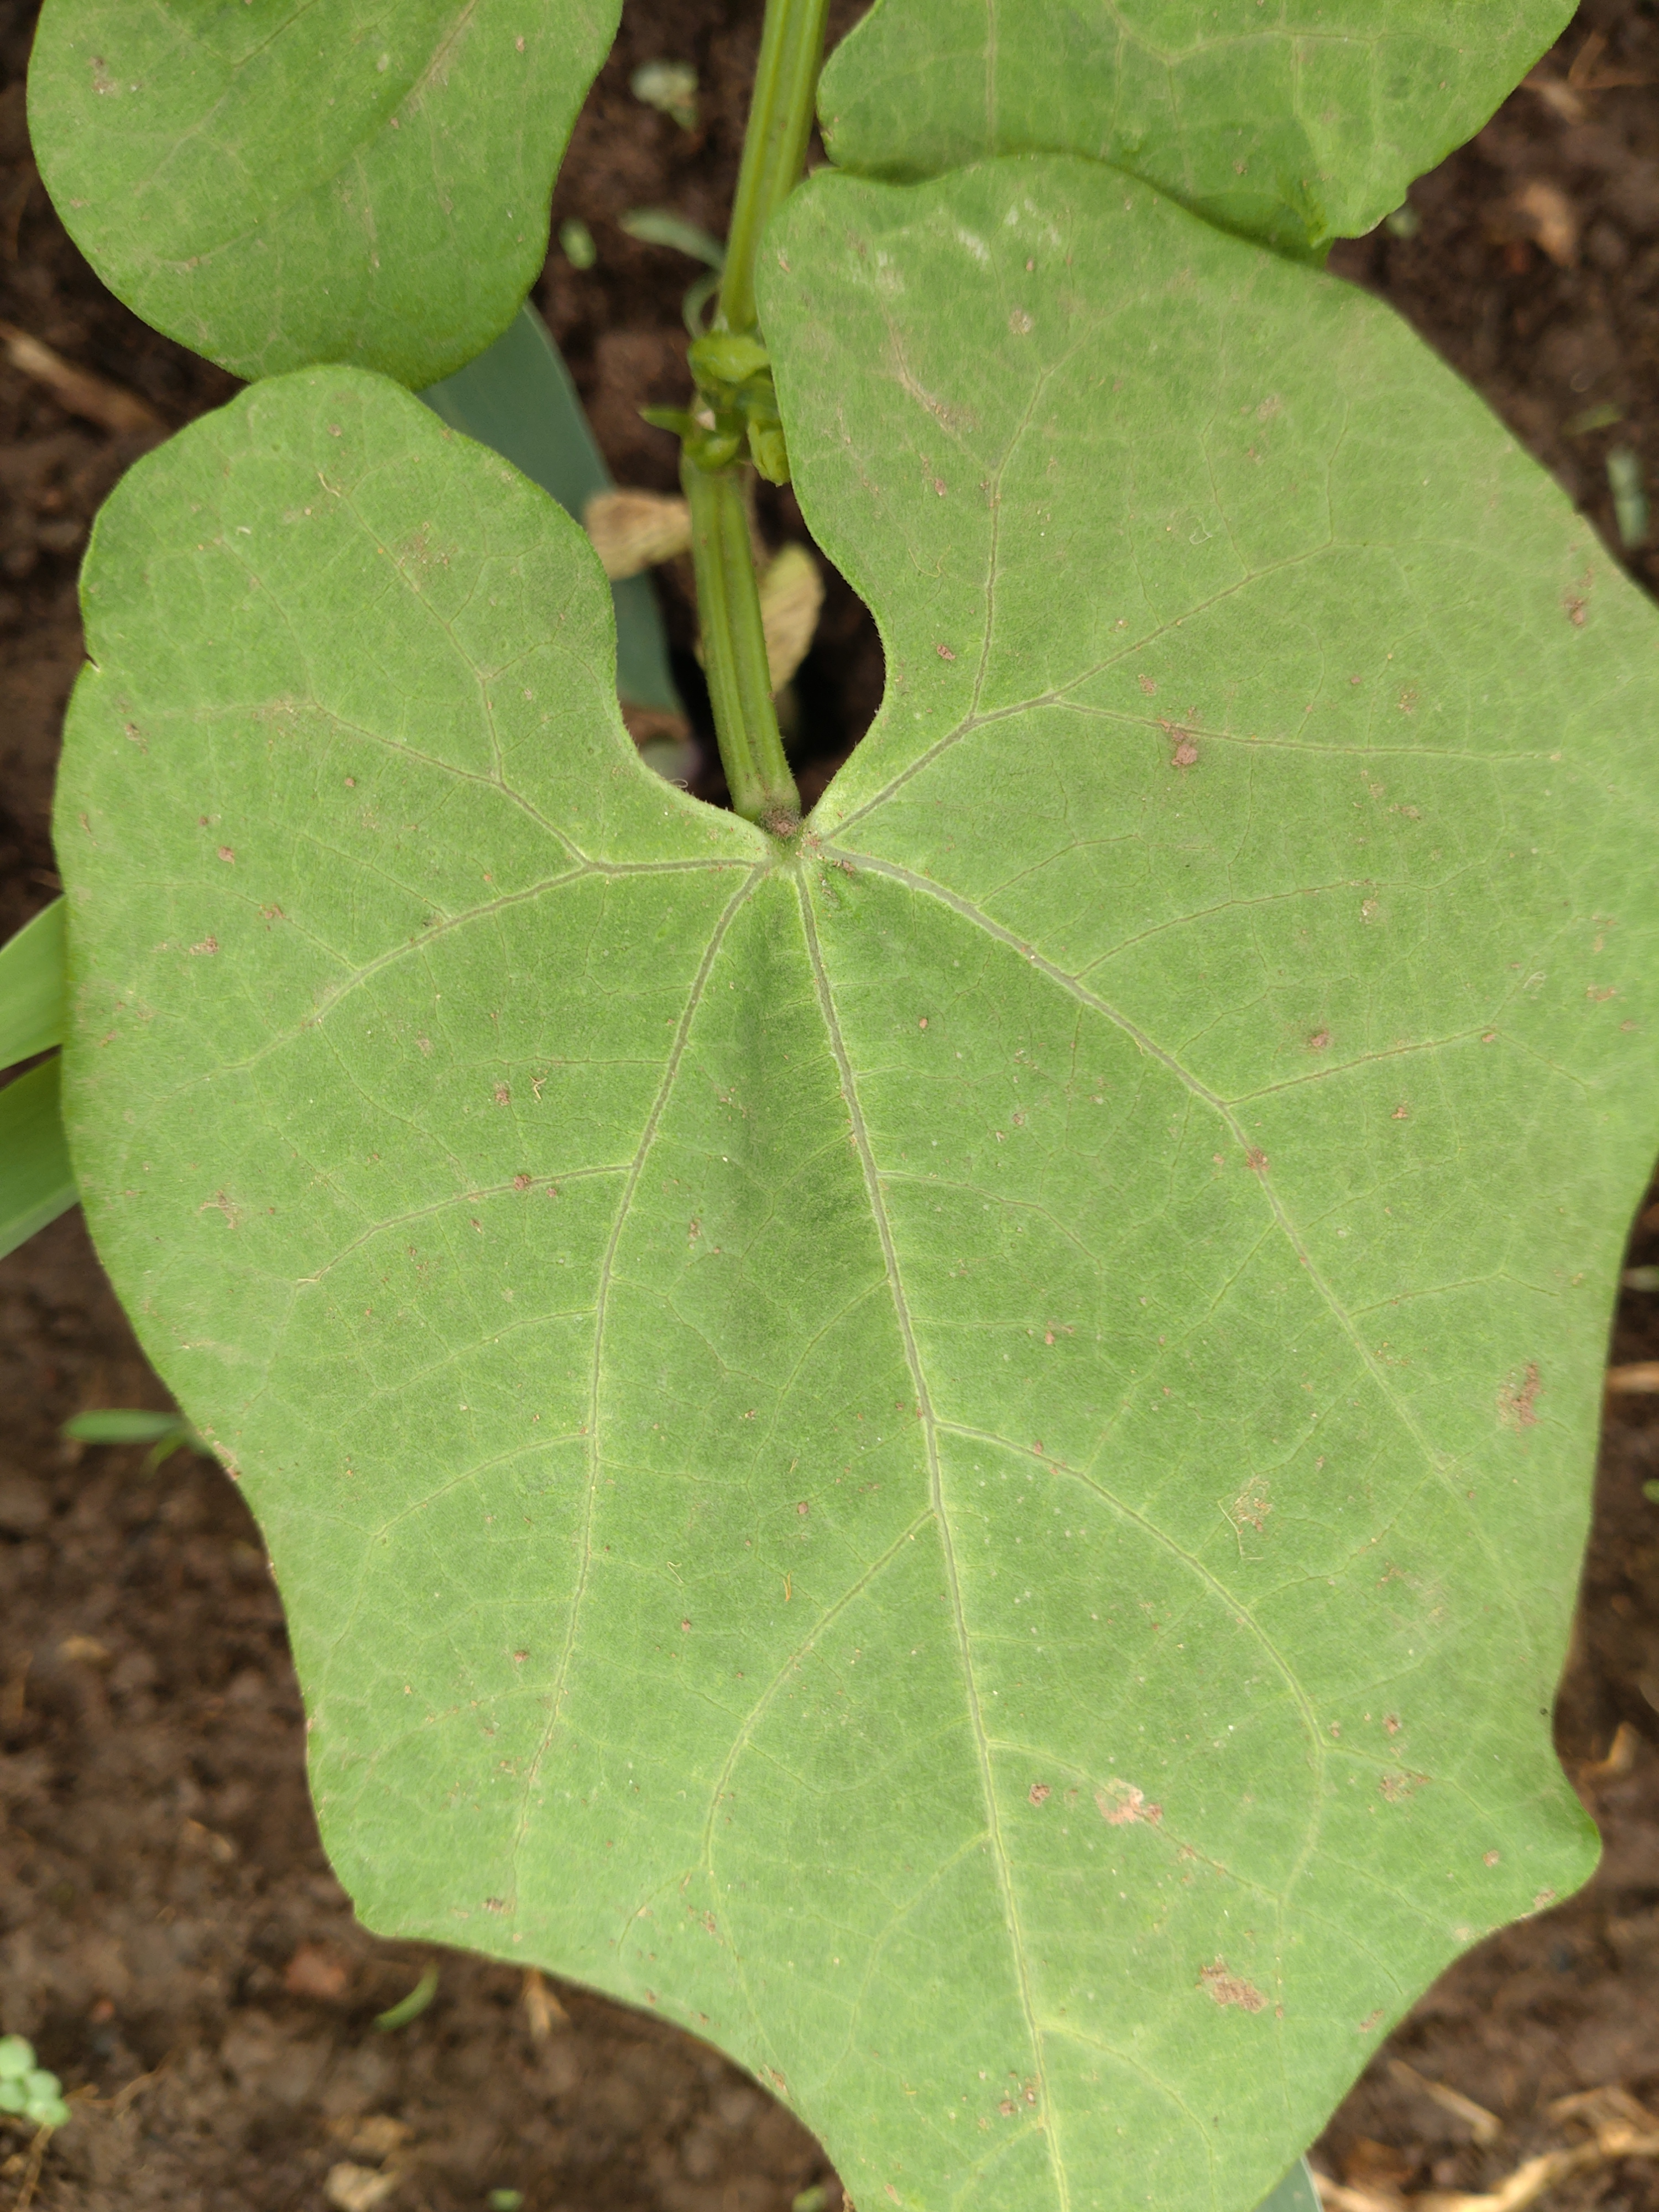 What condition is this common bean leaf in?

healthy
